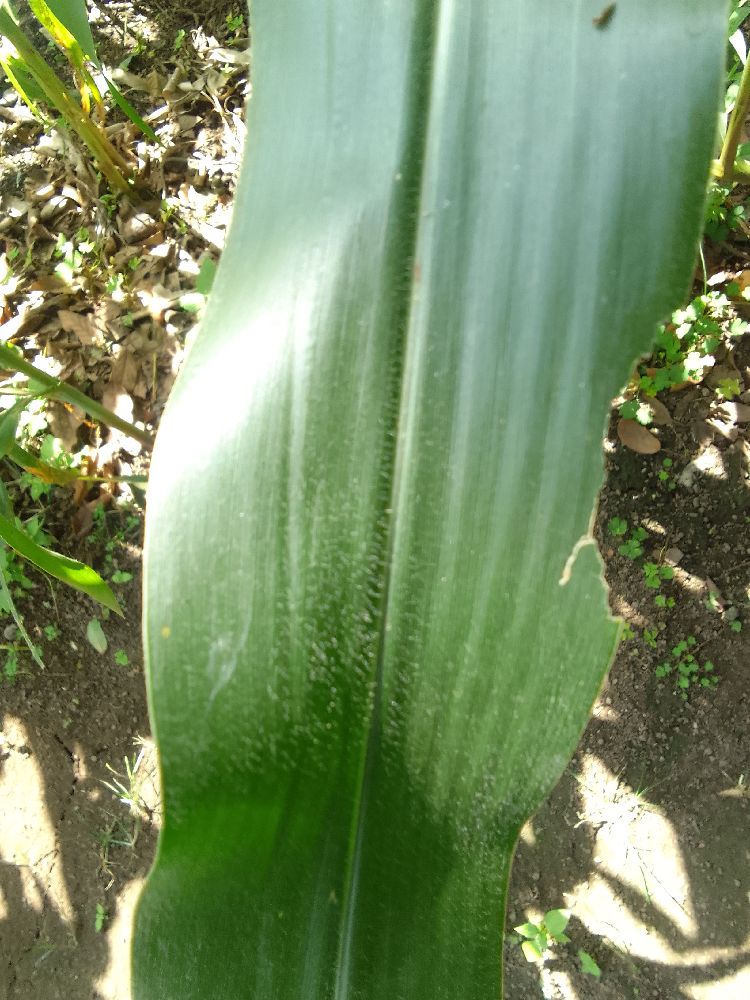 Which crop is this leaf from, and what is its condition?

maize, healthy
